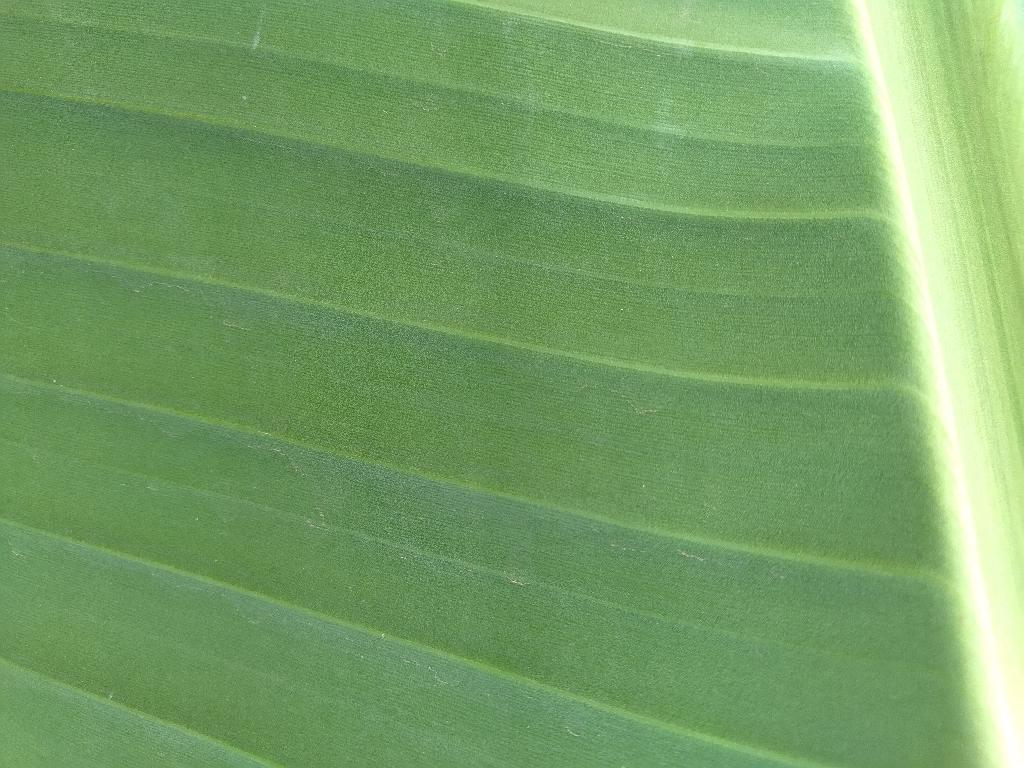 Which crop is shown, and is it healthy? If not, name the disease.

banana, healthy
